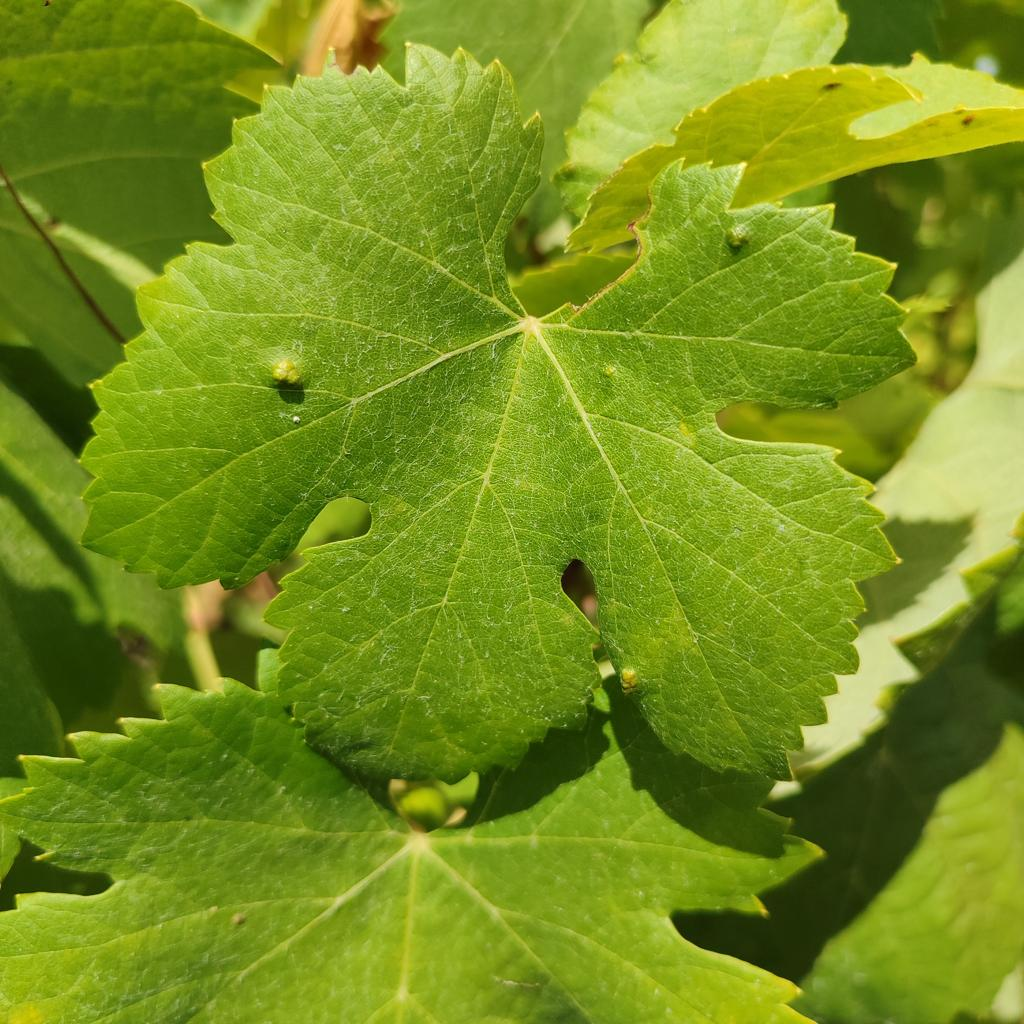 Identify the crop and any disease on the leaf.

grapevine, erineum mite
